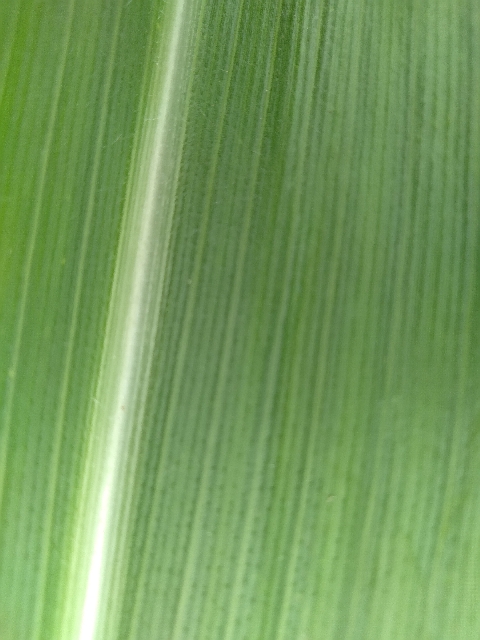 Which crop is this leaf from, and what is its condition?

maize, healthy
